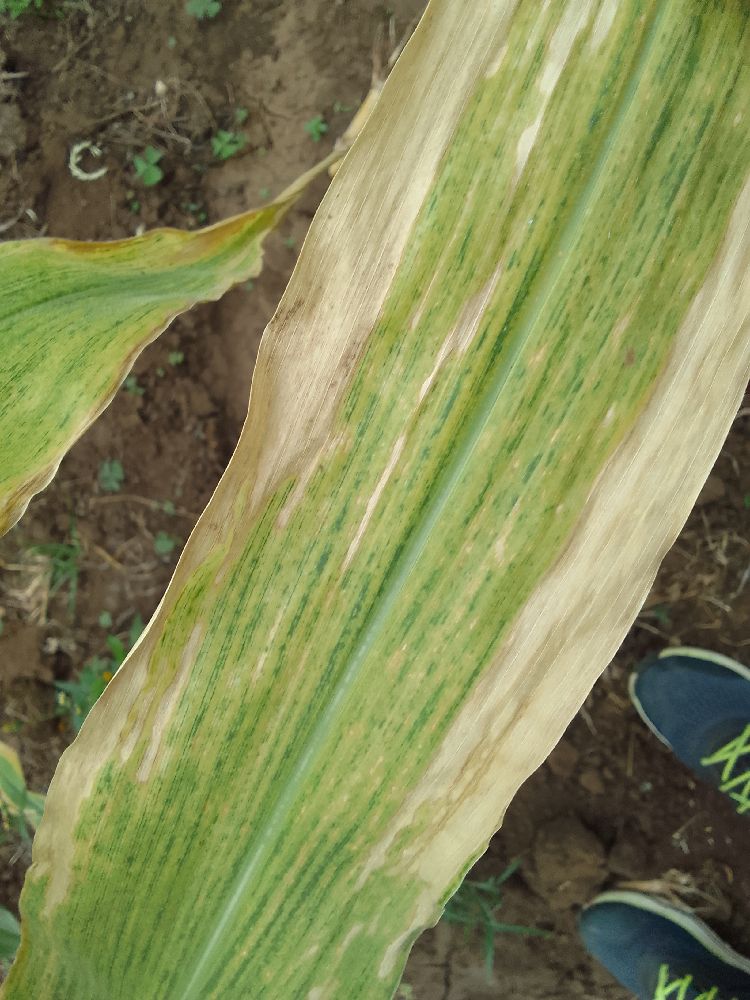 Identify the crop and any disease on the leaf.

maize, maize lethal necrosis
